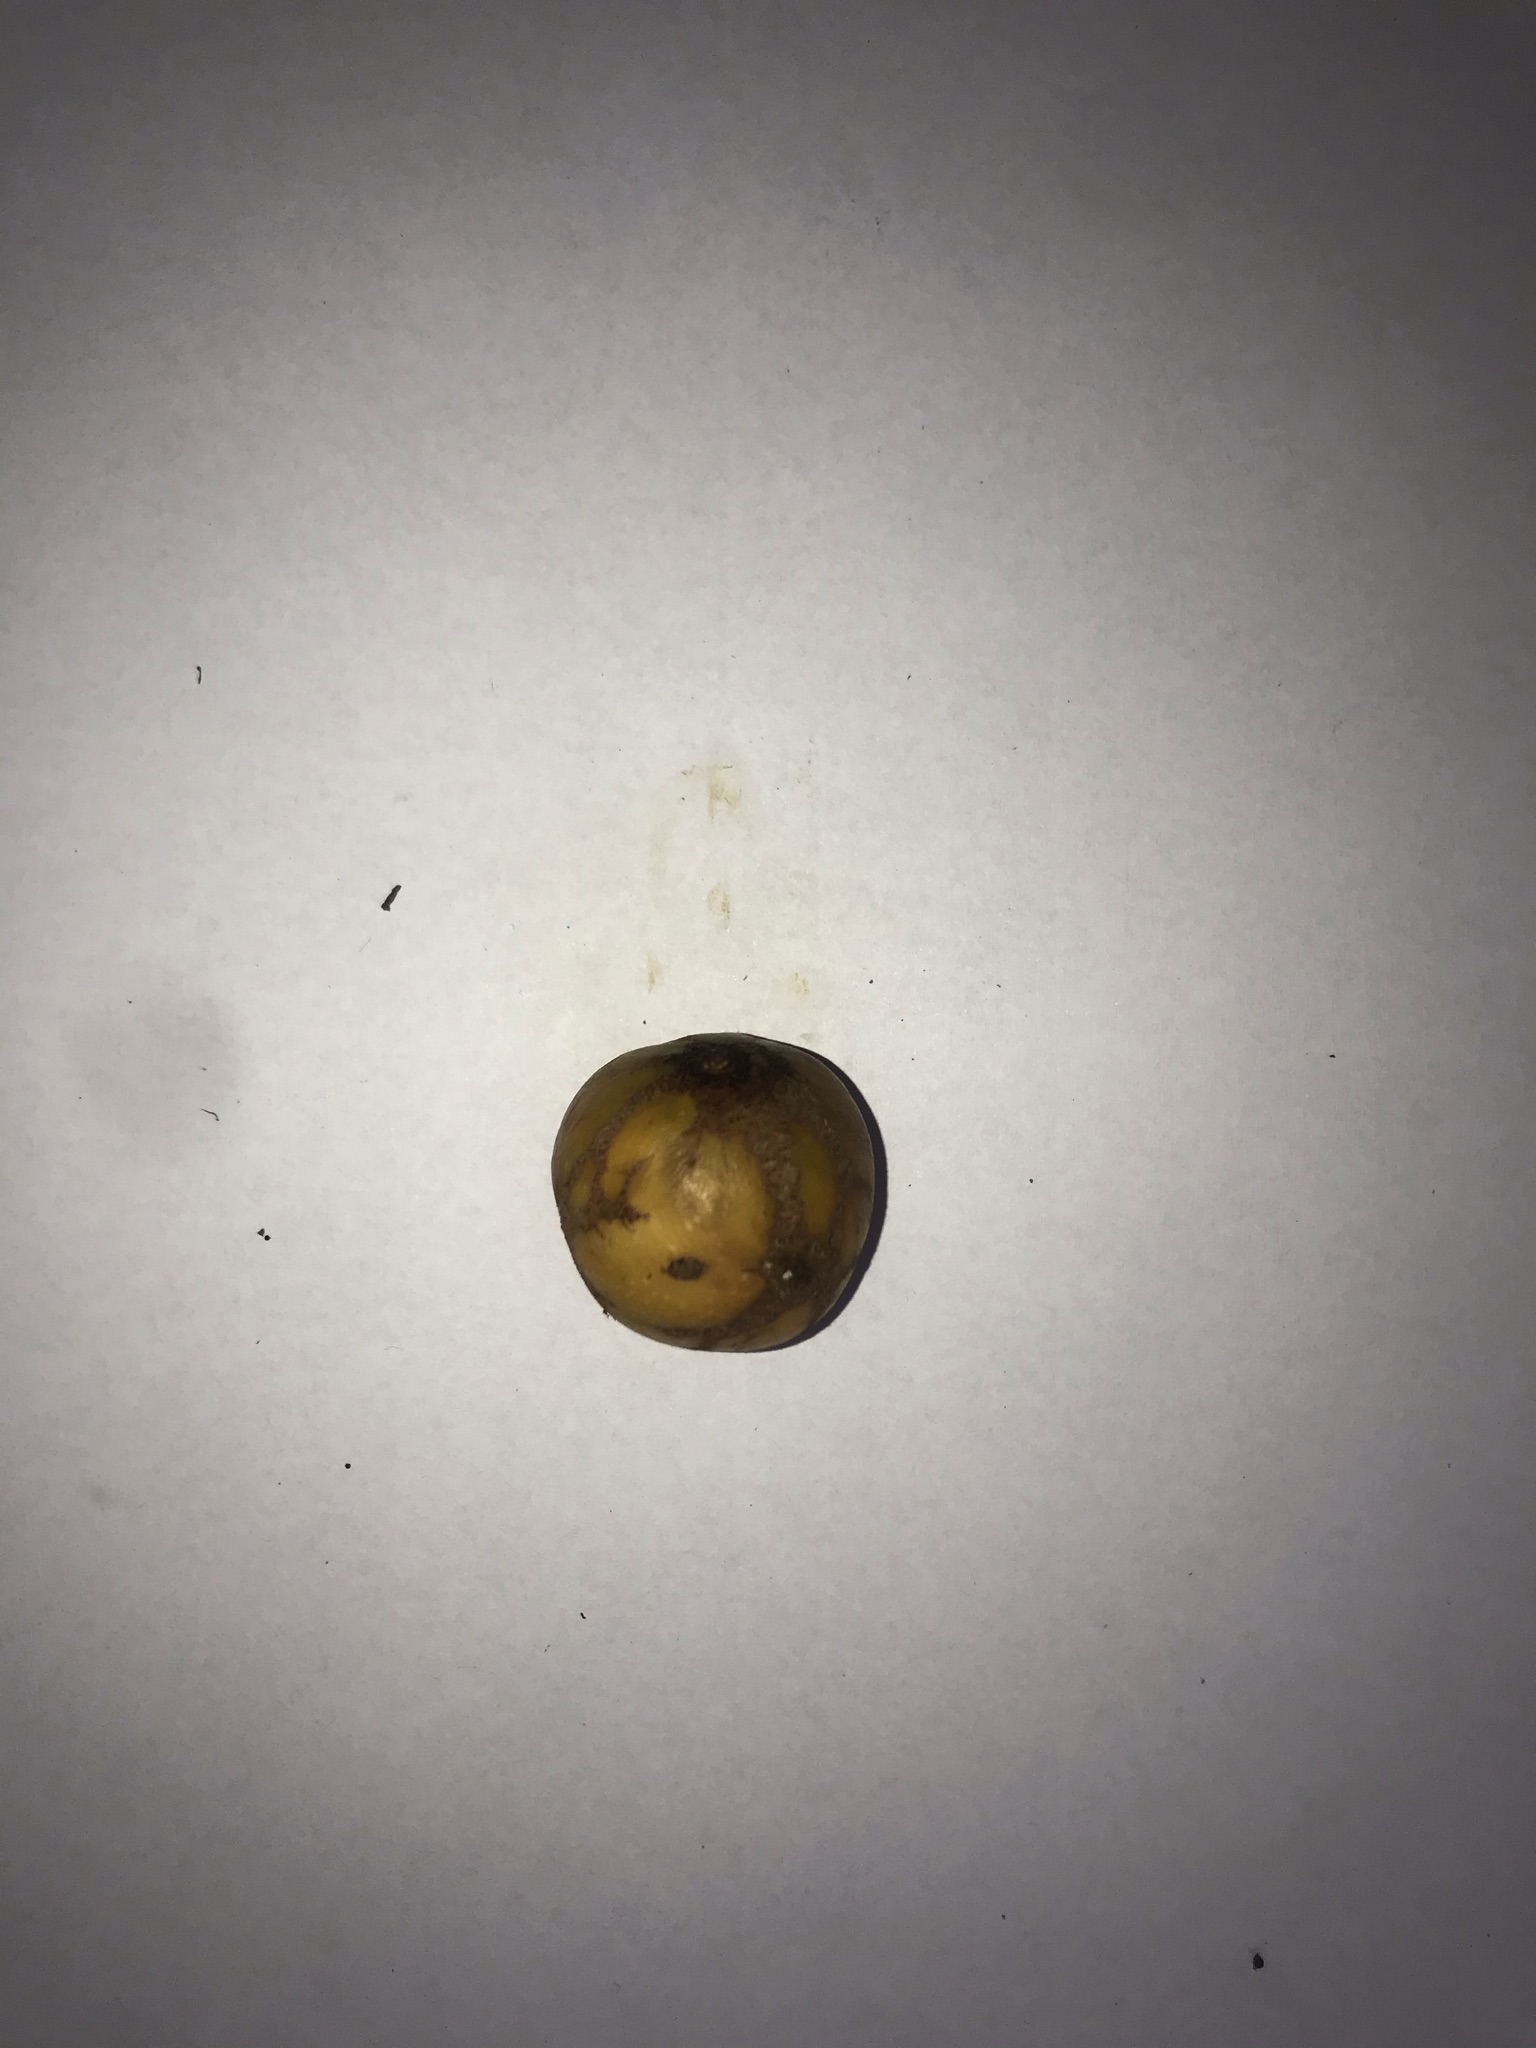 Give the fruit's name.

abiu
